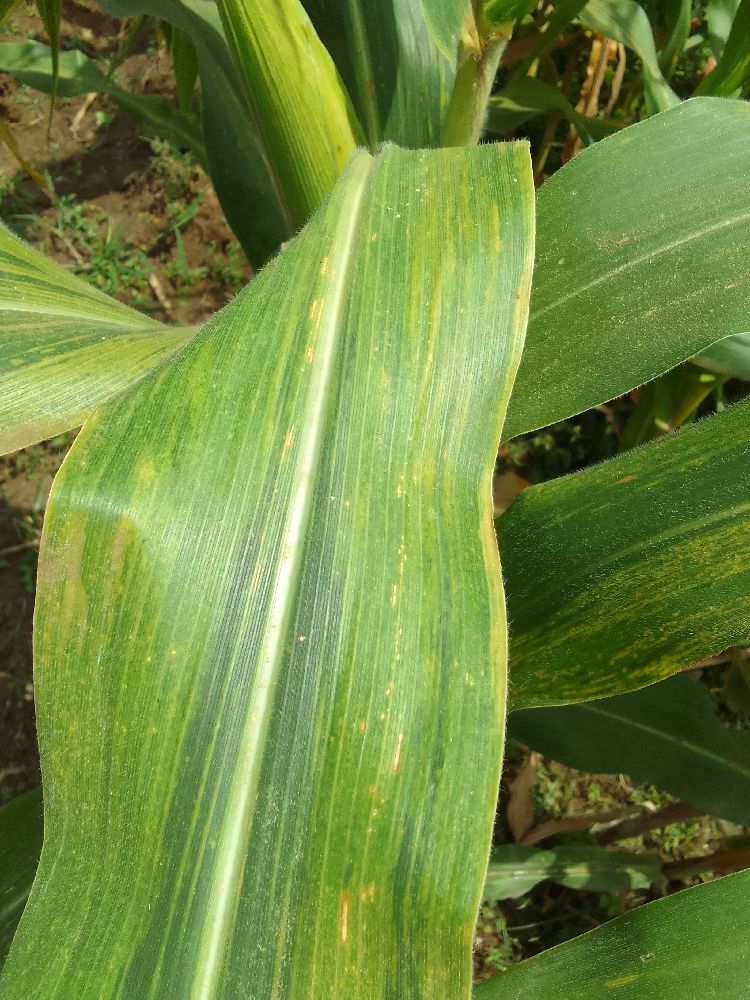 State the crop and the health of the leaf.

maize, maize lethal necrosis
